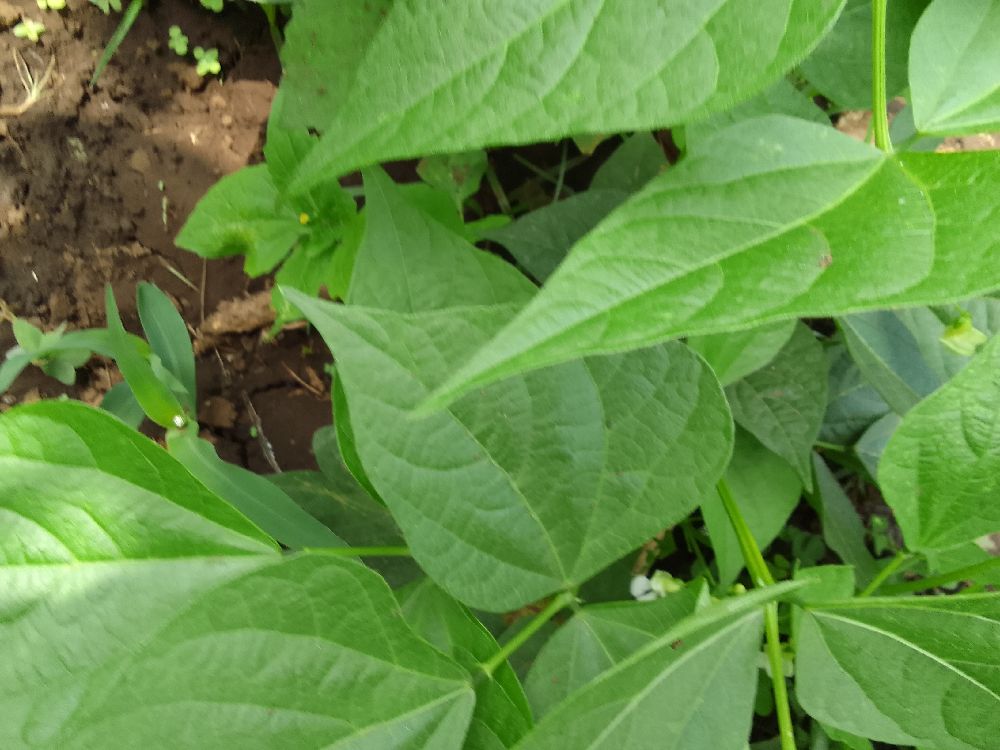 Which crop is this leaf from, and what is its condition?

common bean, healthy
